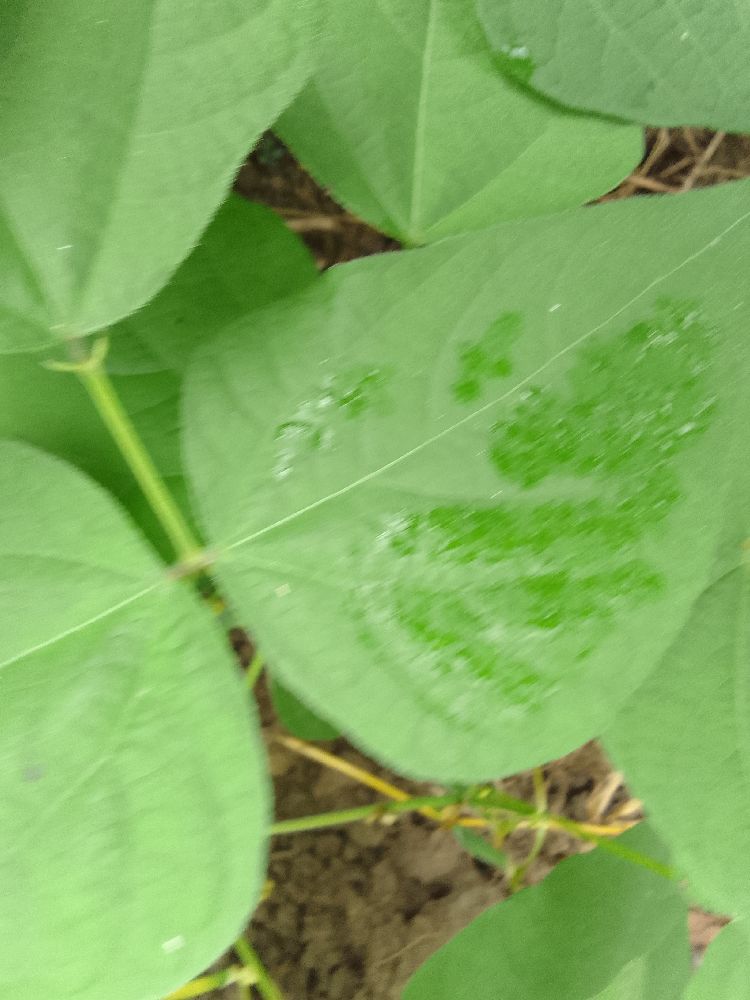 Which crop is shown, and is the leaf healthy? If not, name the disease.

common bean, healthy
